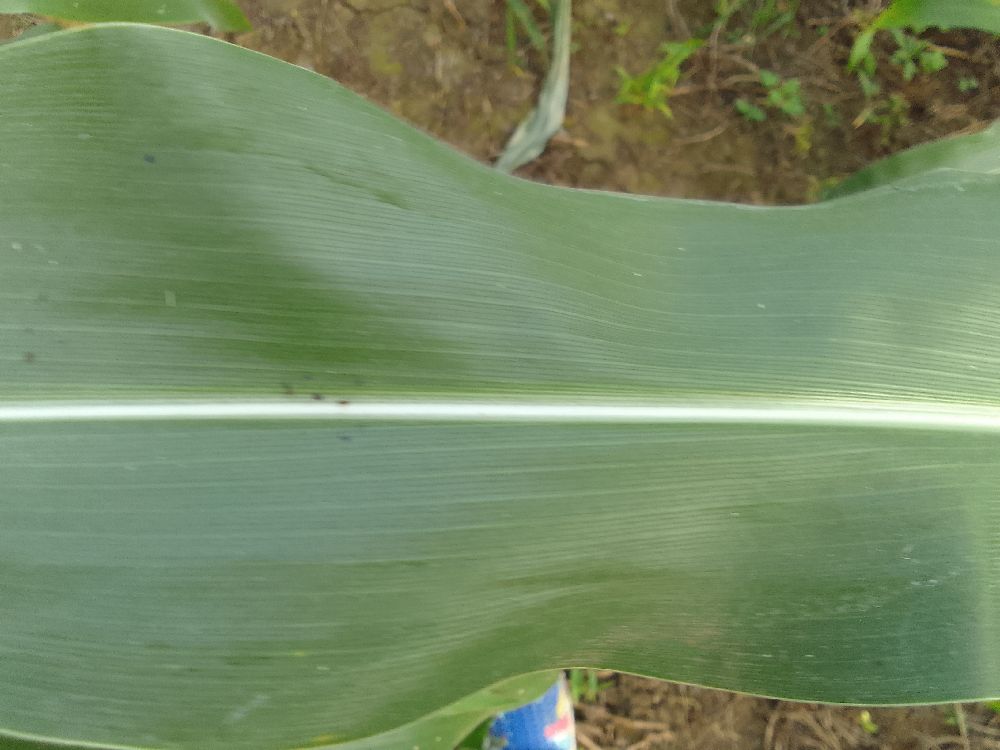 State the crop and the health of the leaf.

maize, healthy
